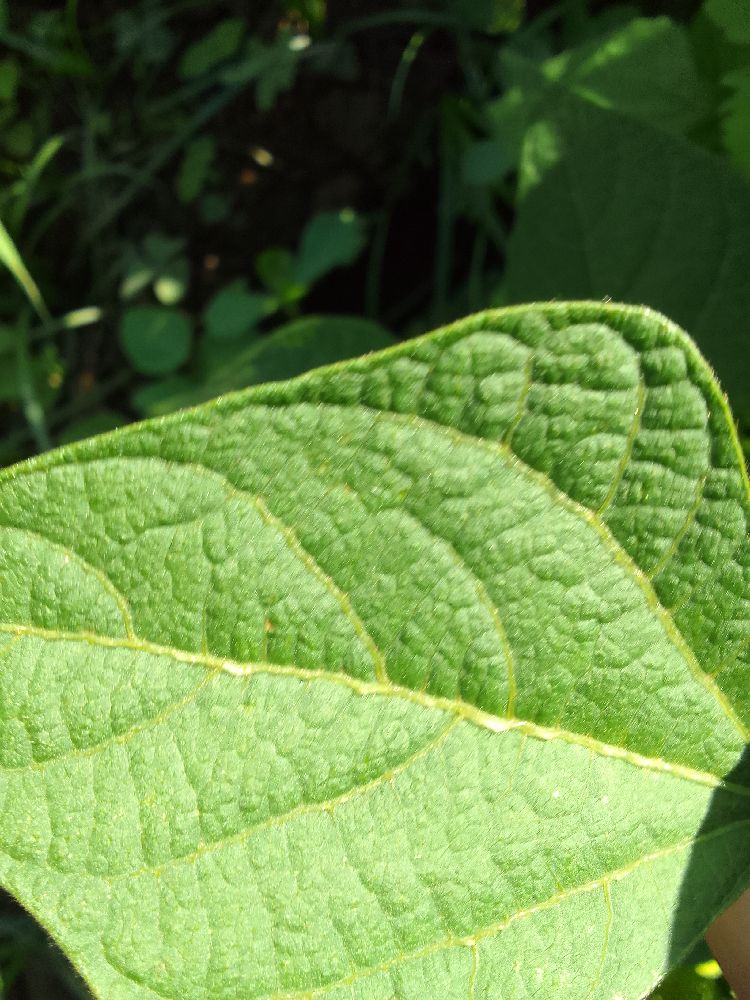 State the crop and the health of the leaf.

common bean, healthy
